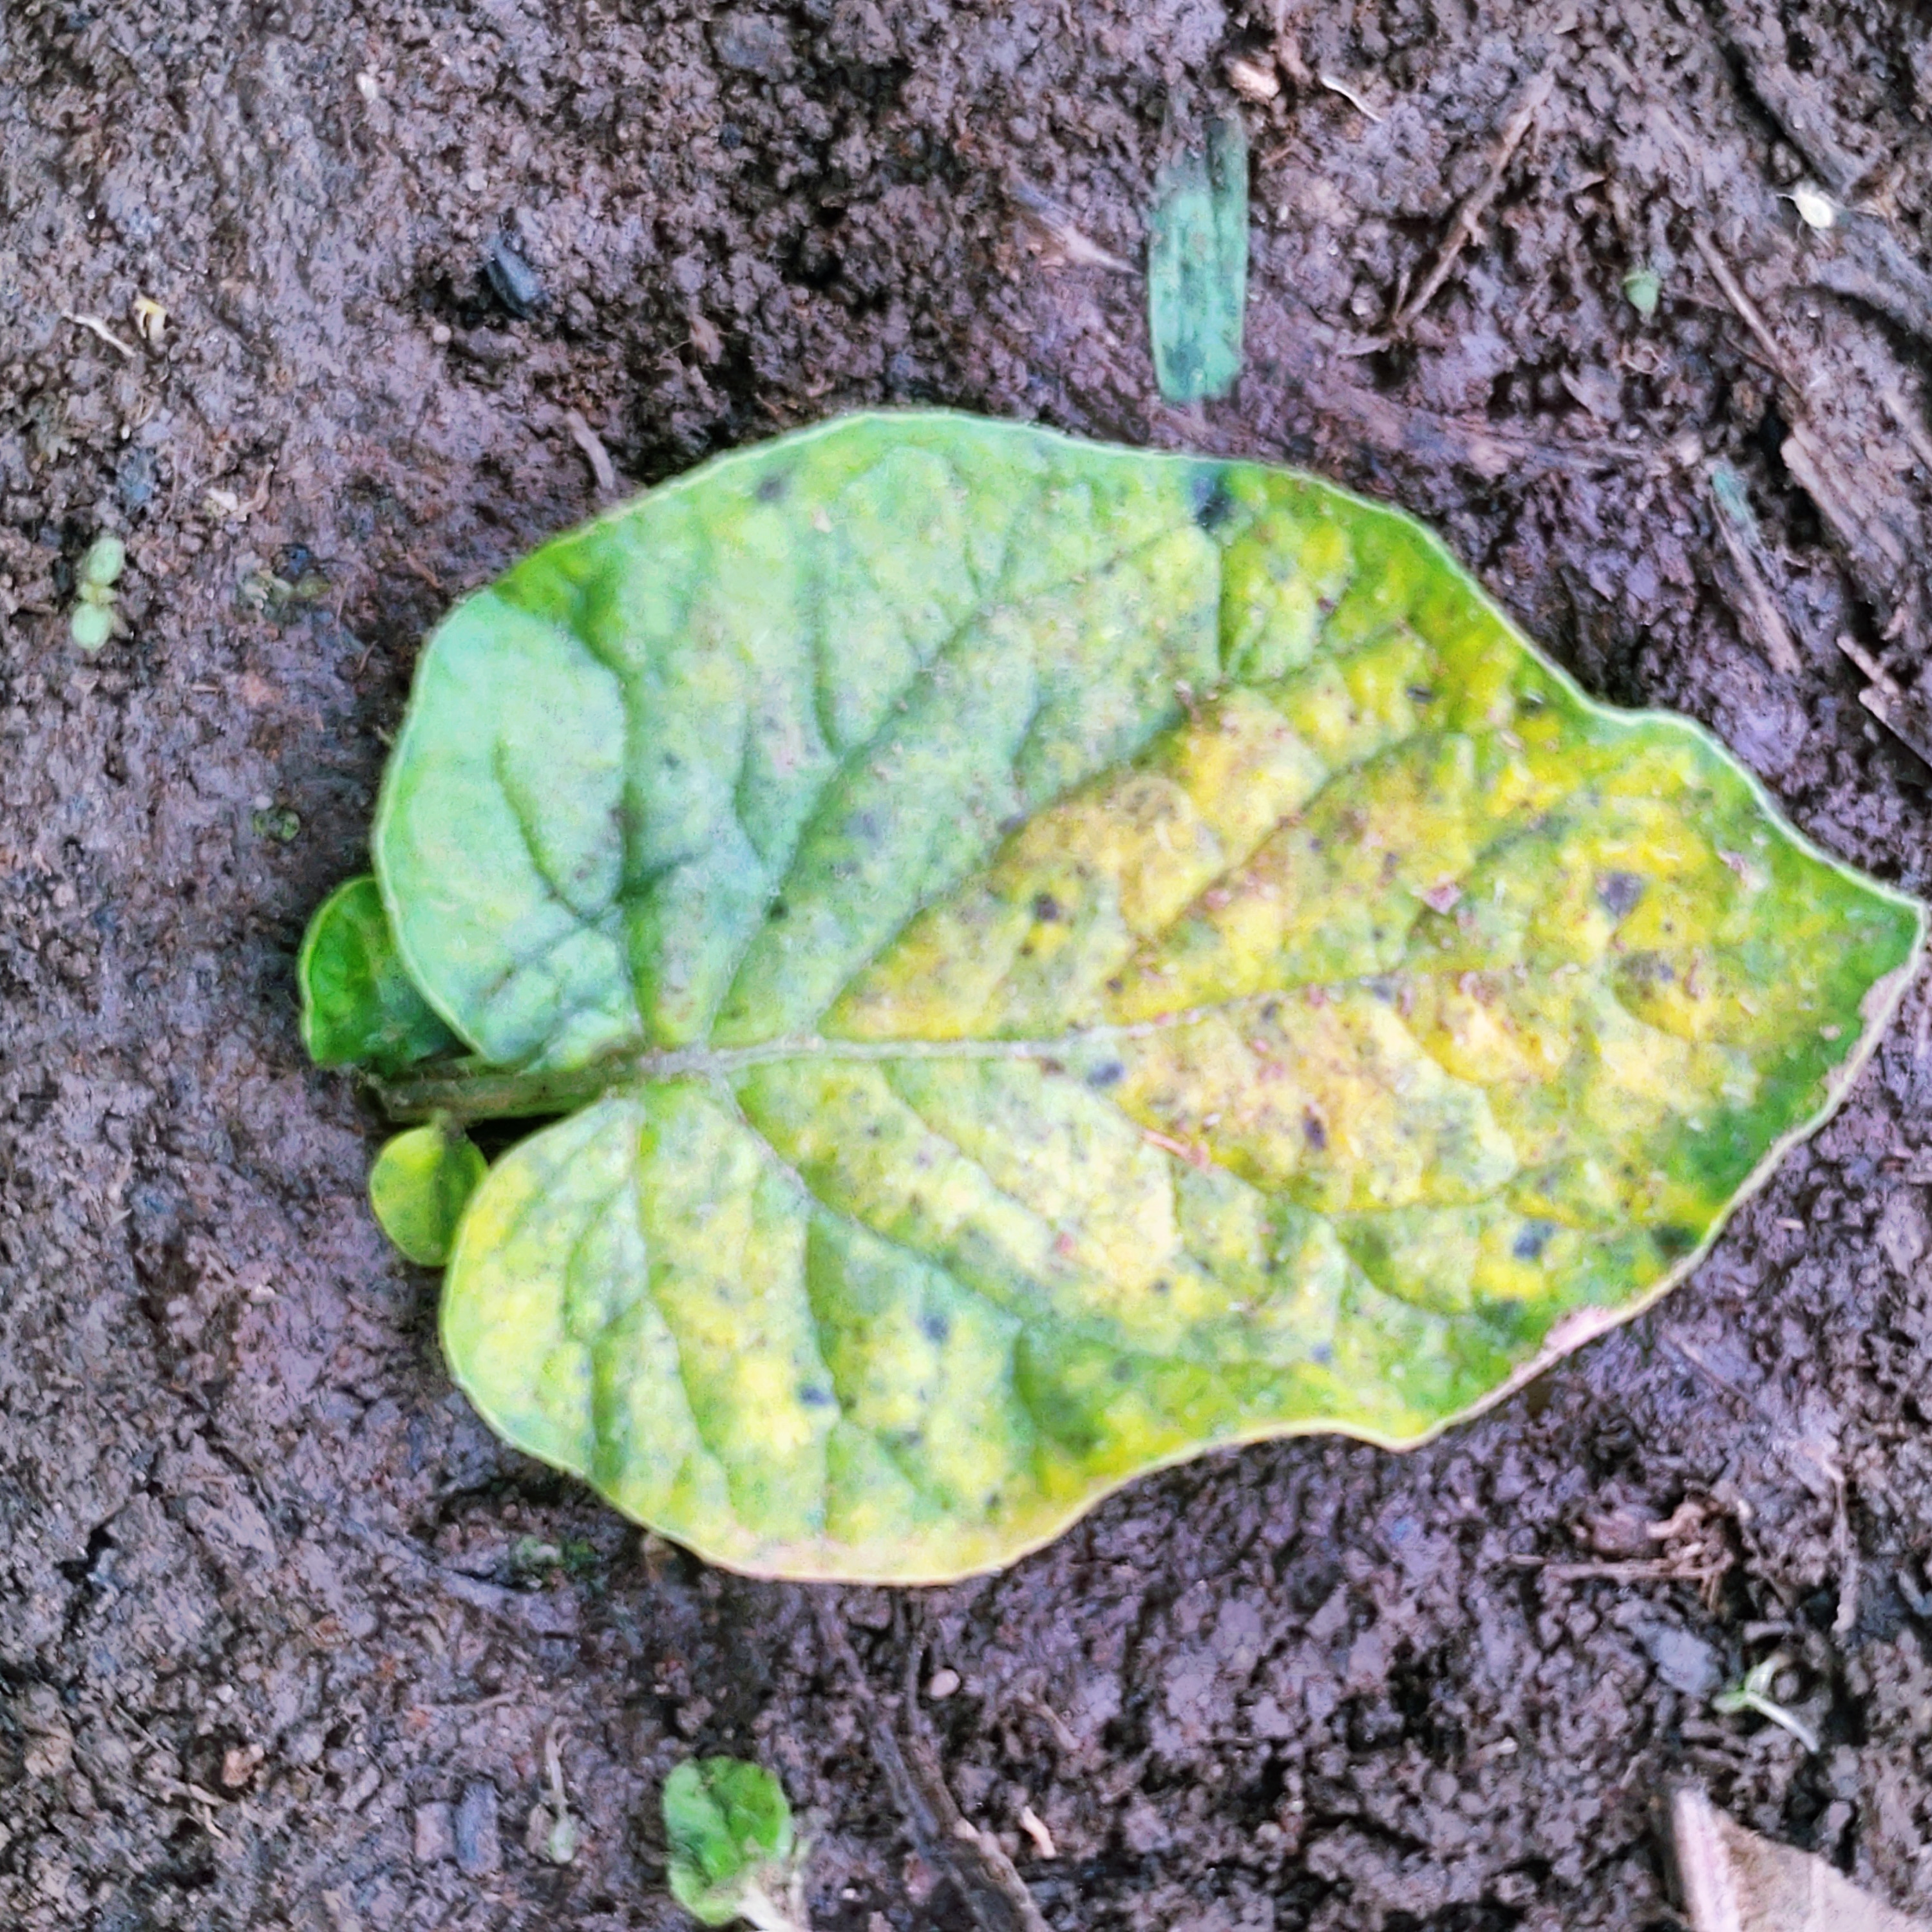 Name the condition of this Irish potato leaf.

late blight
